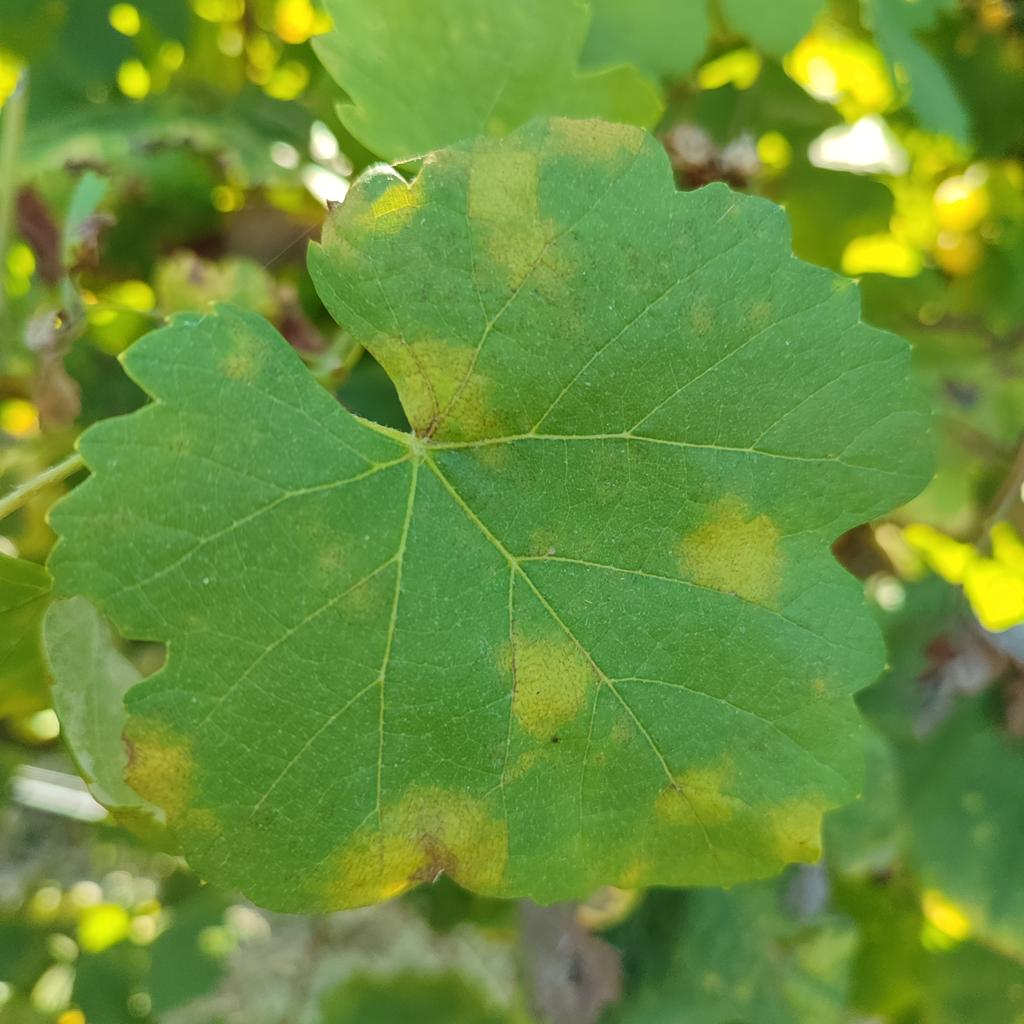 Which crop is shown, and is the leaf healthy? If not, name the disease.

grapevine, downy mildew
